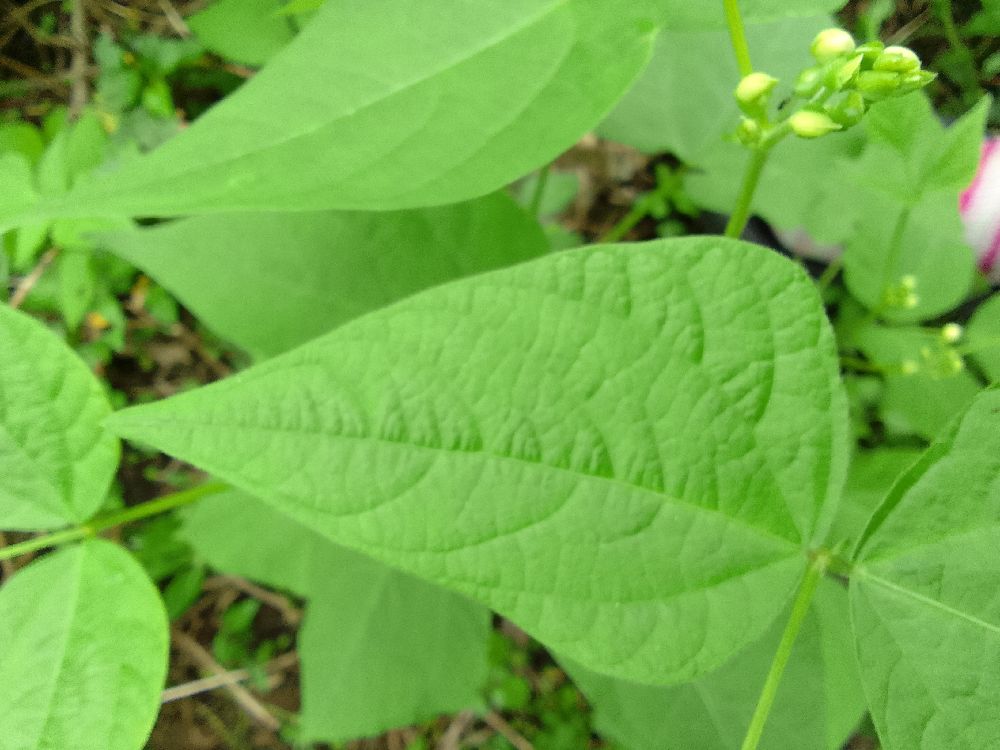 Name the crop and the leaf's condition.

common bean, healthy
